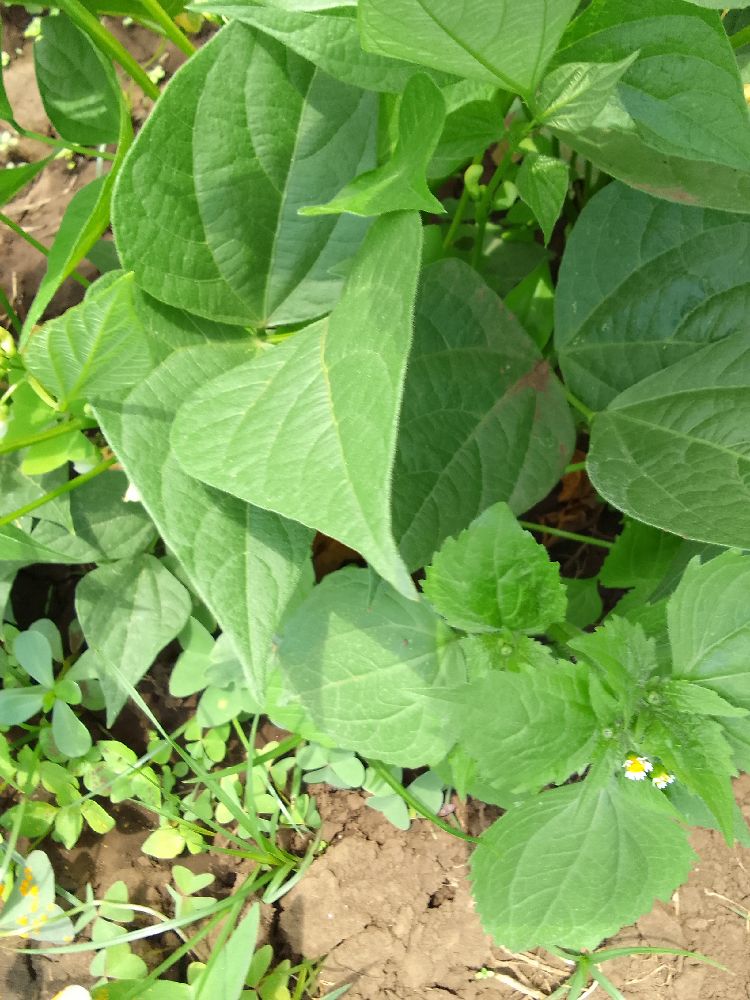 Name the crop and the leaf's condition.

common bean, healthy
